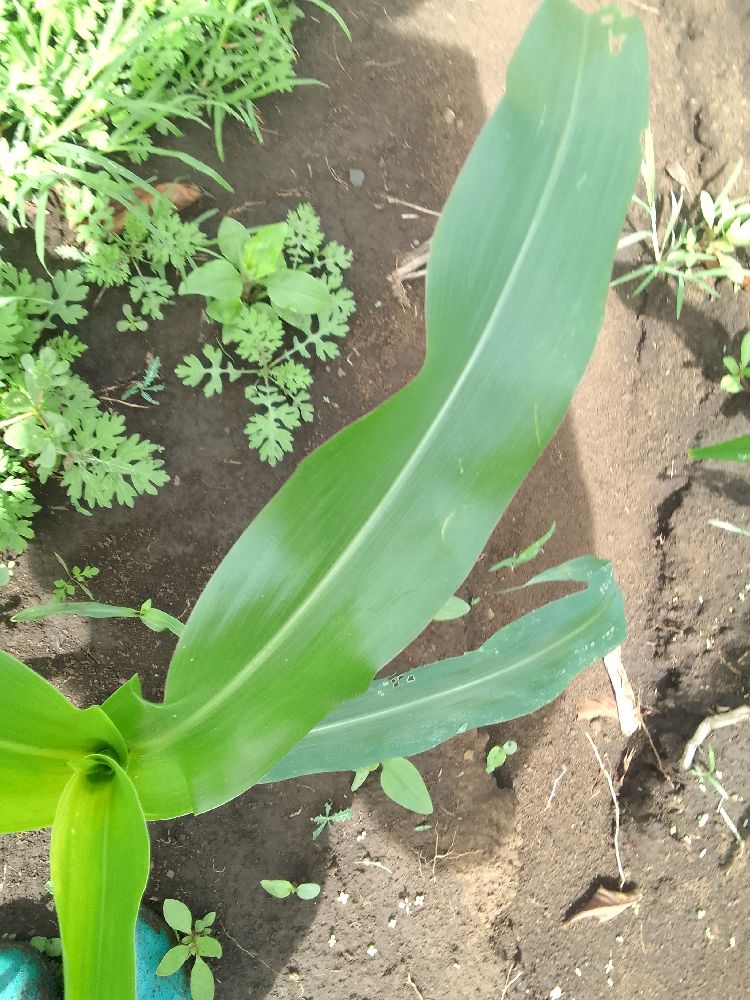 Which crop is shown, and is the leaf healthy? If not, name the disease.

maize, healthy
